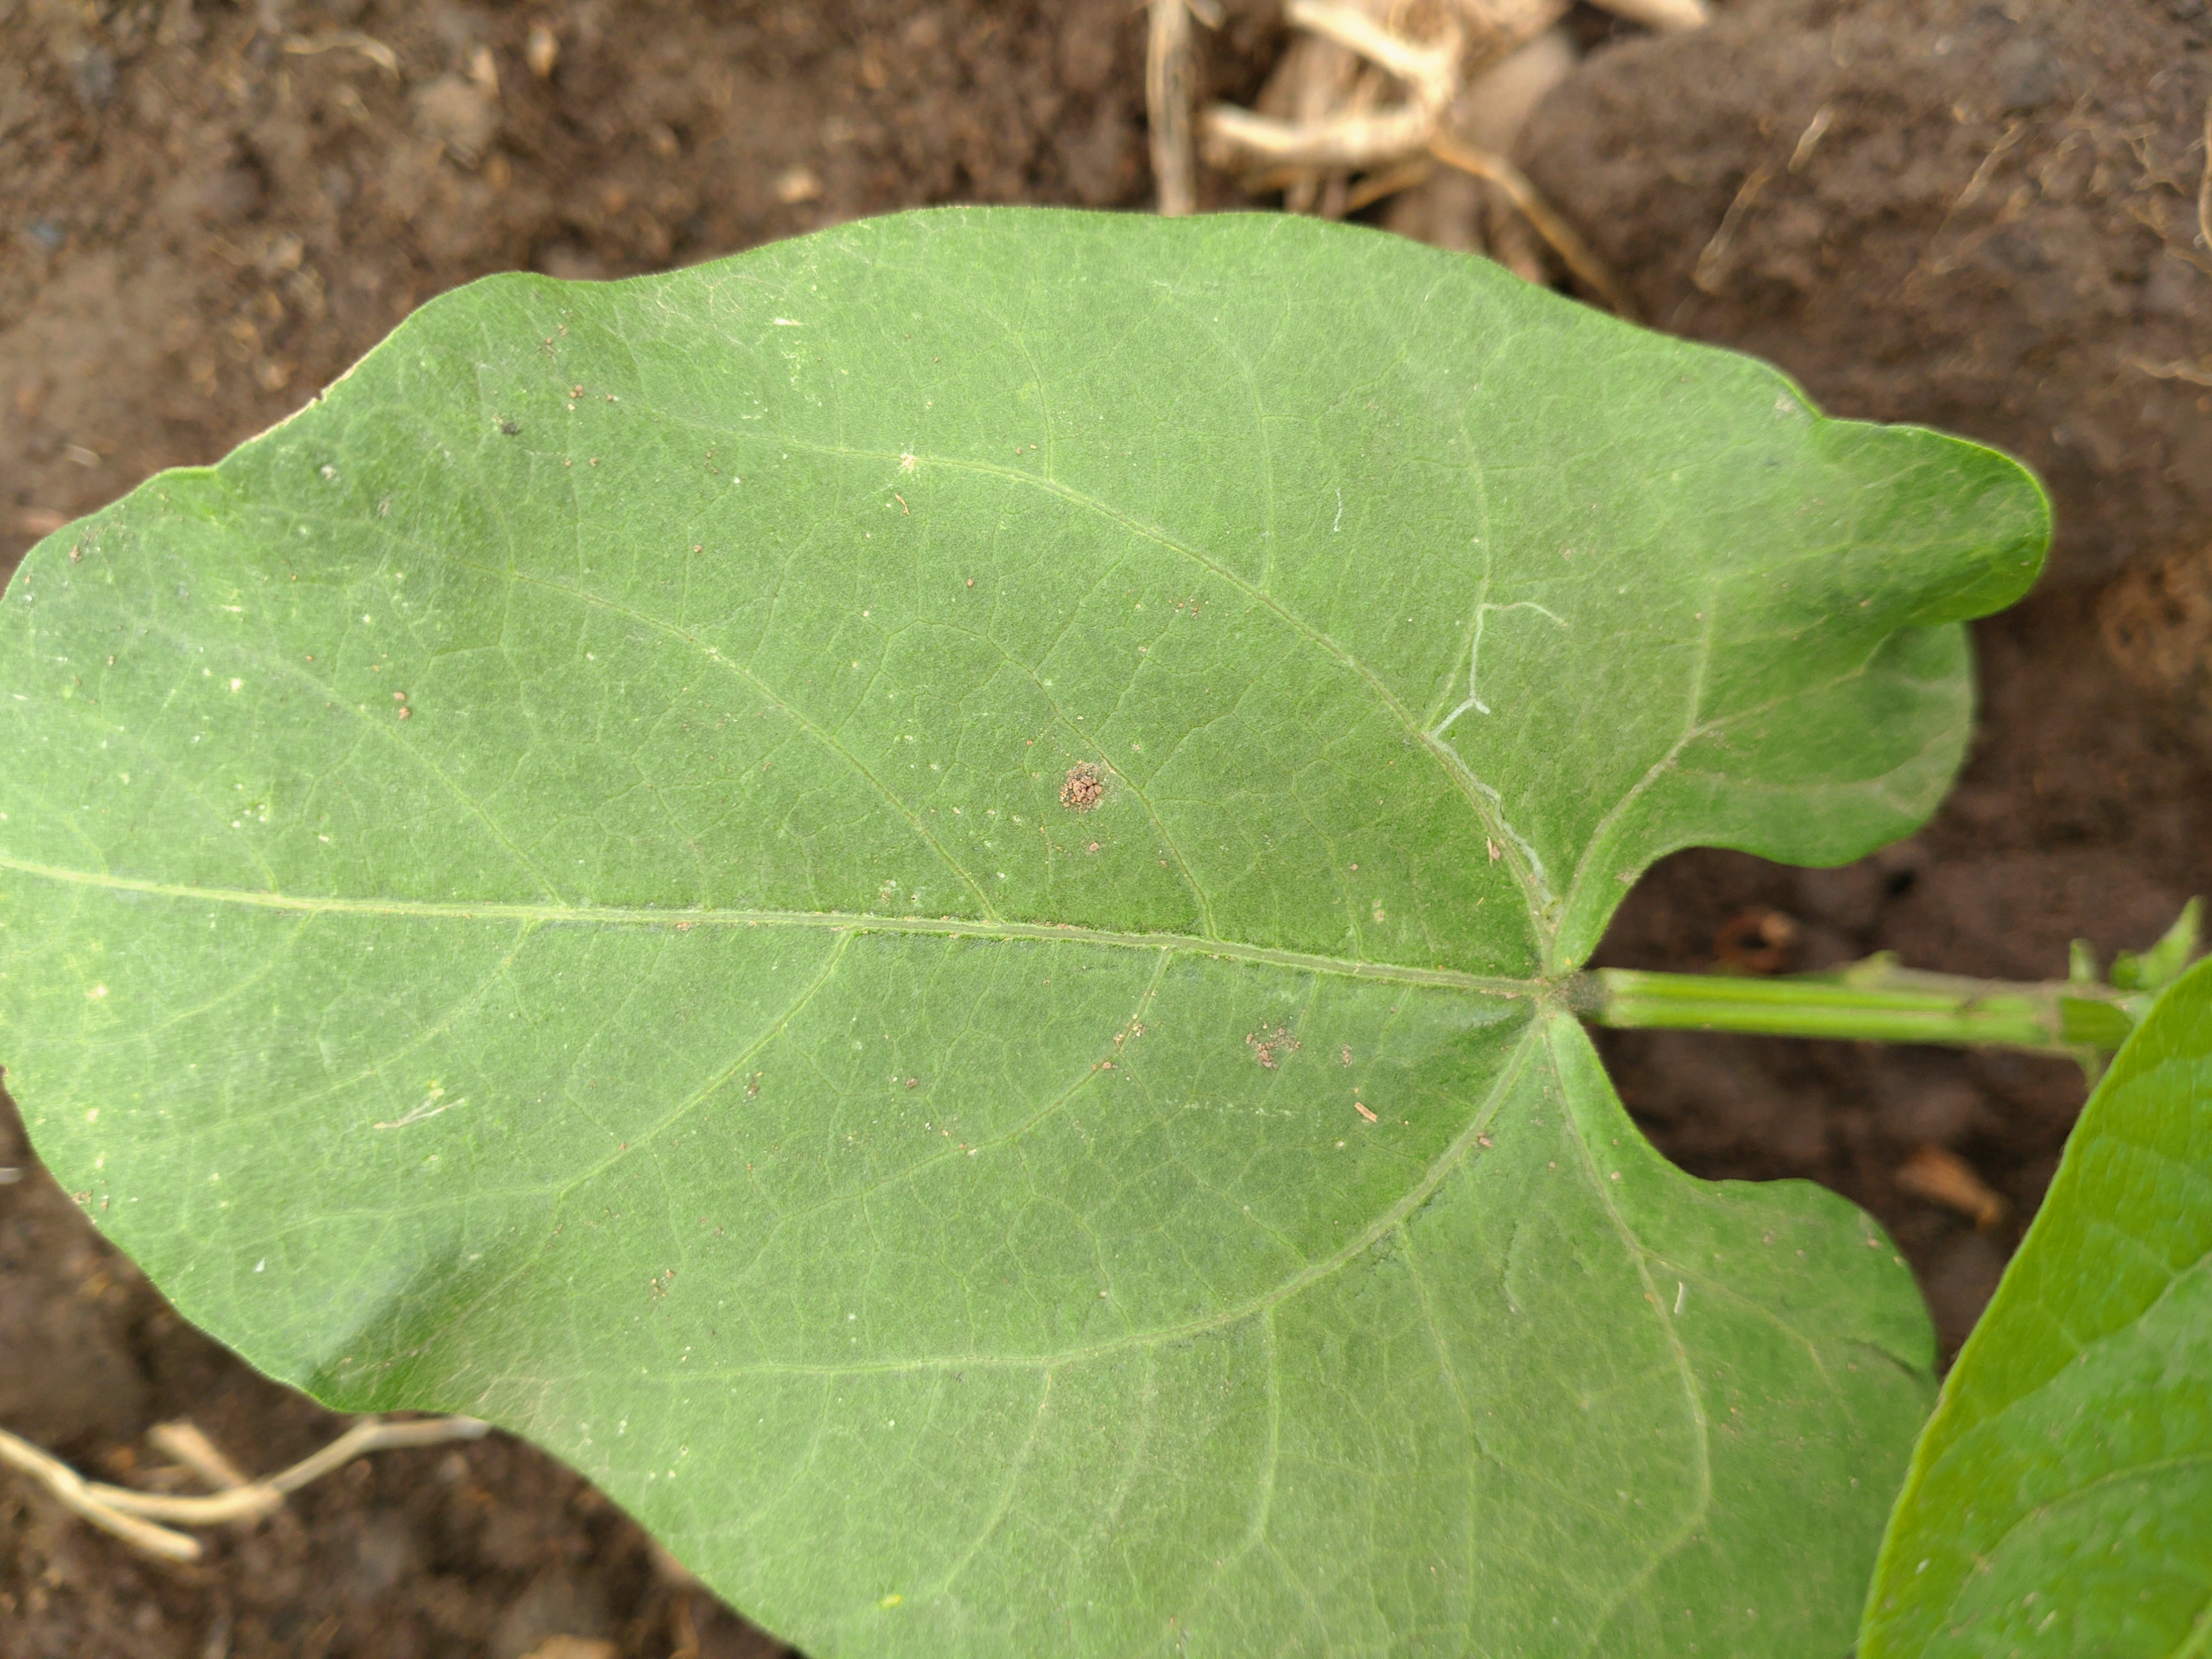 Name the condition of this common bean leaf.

healthy
